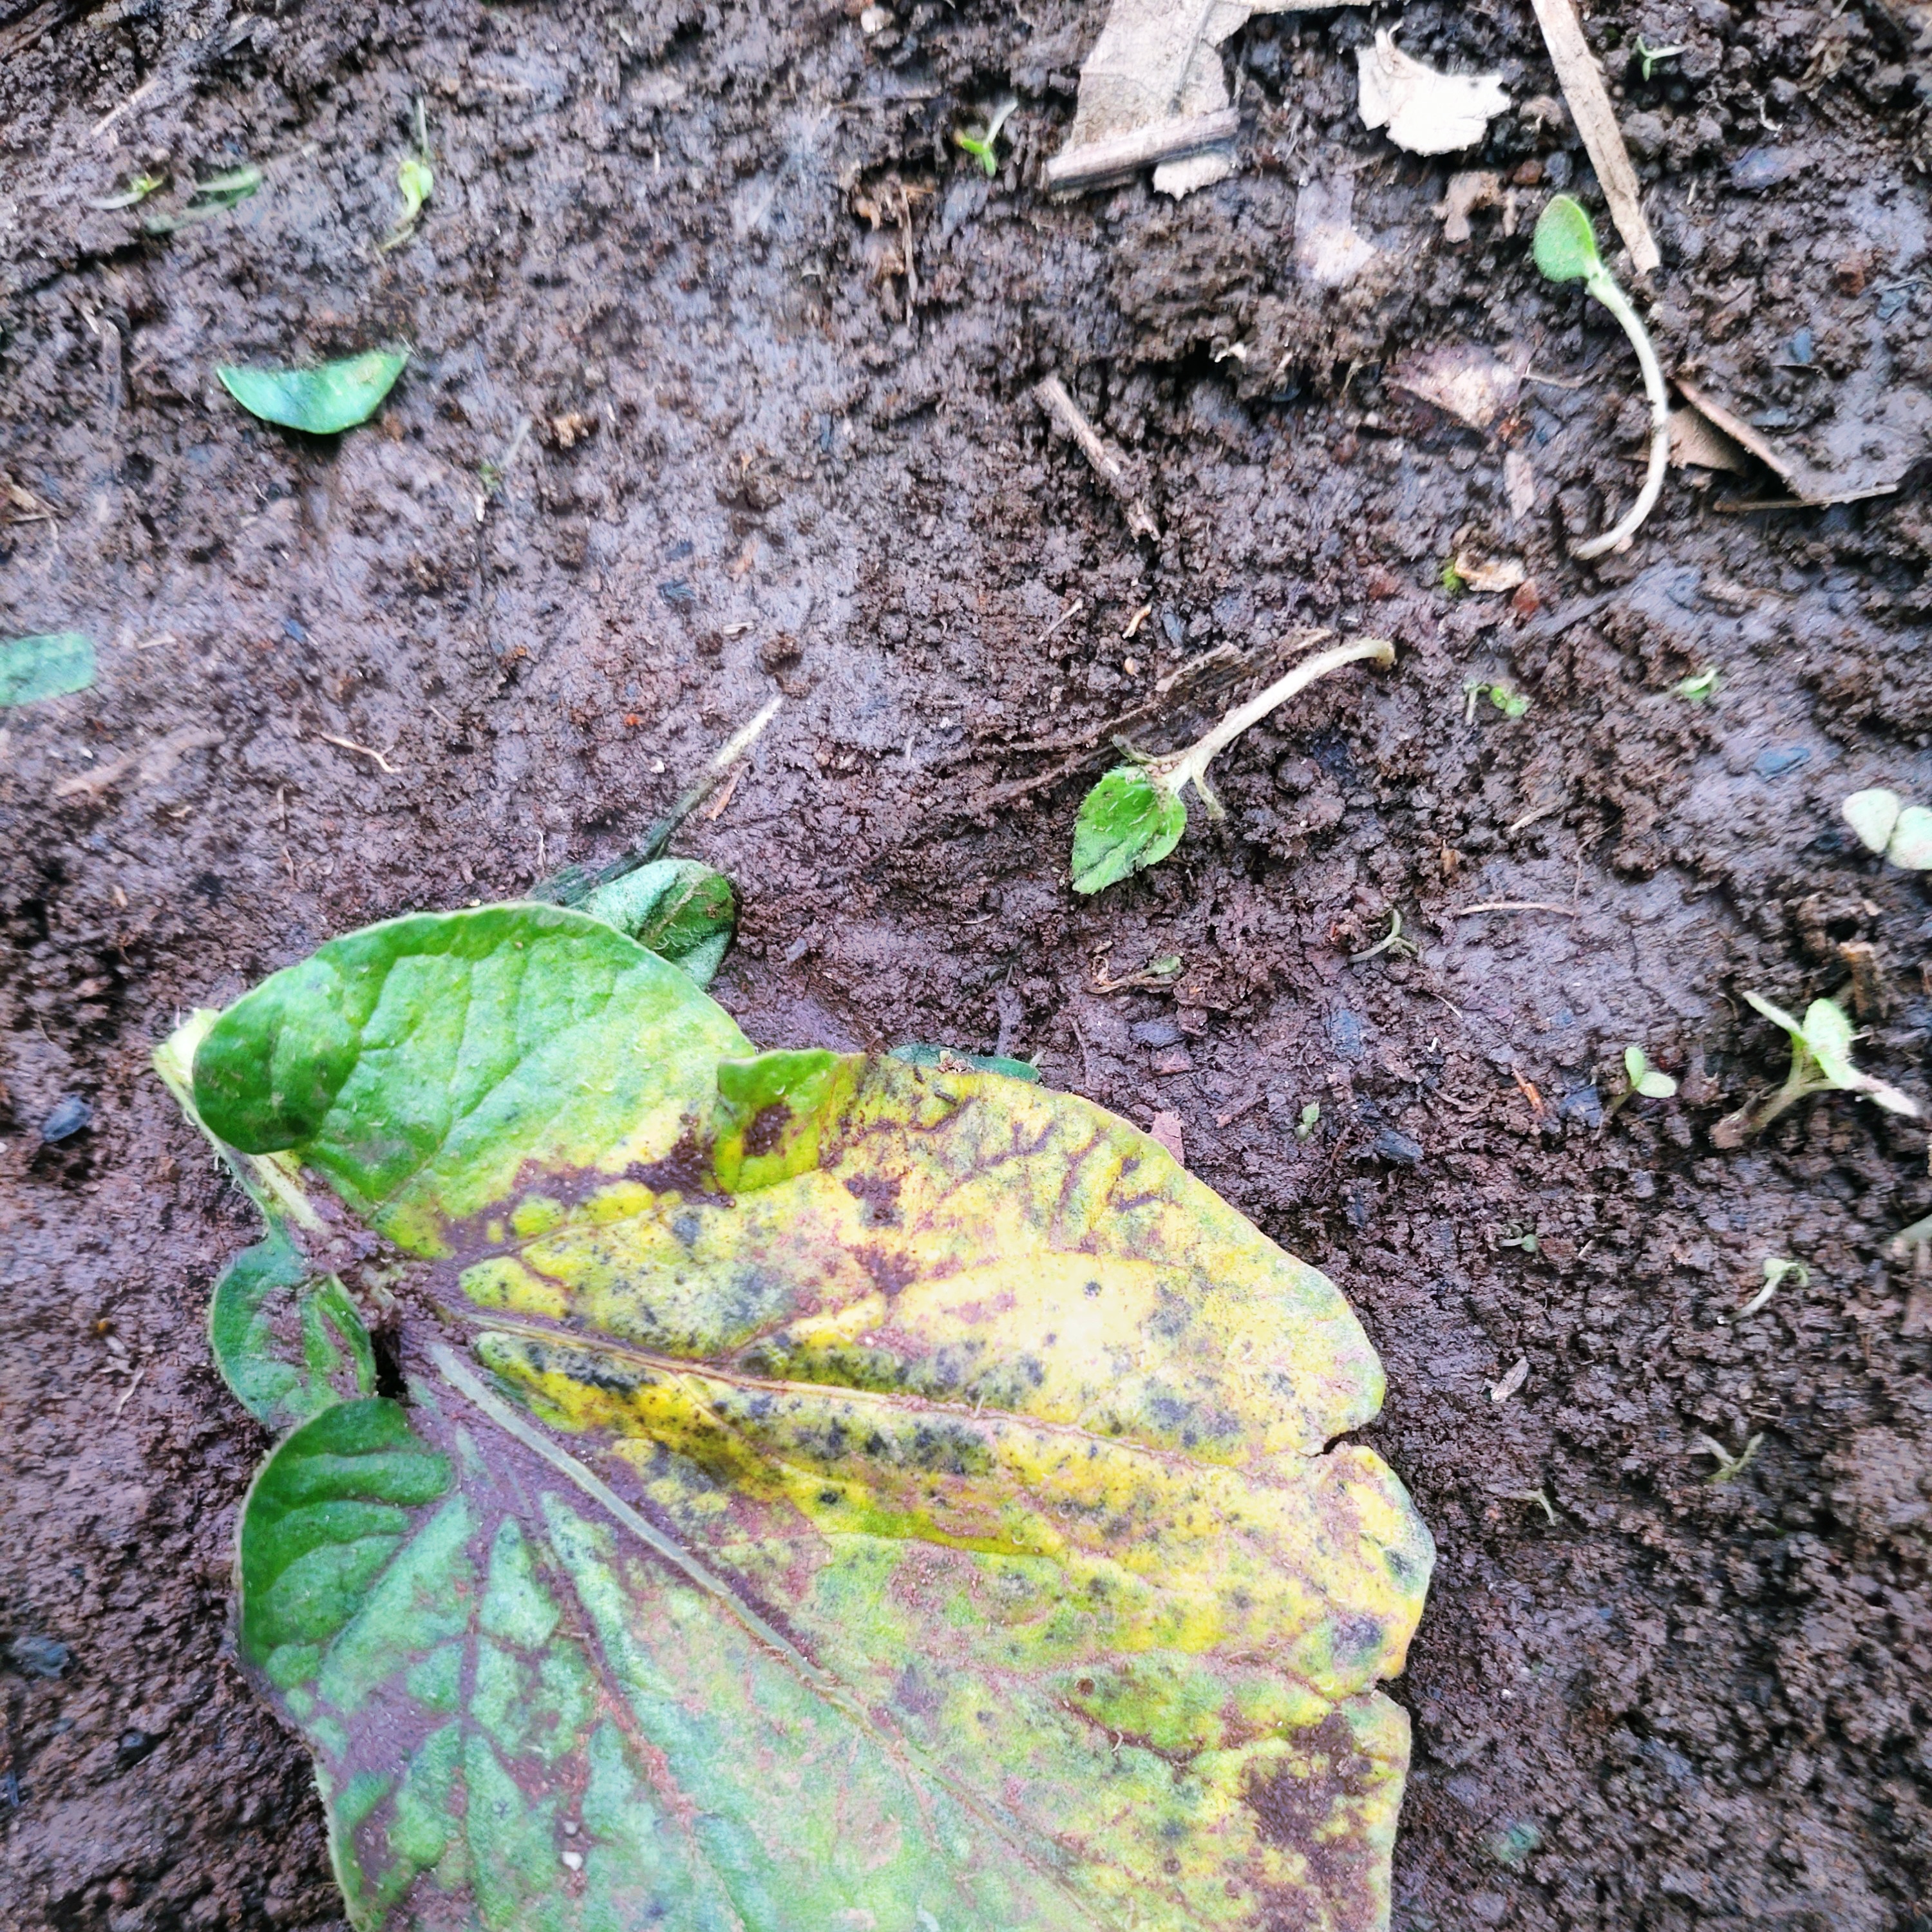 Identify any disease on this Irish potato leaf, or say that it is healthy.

late blight
